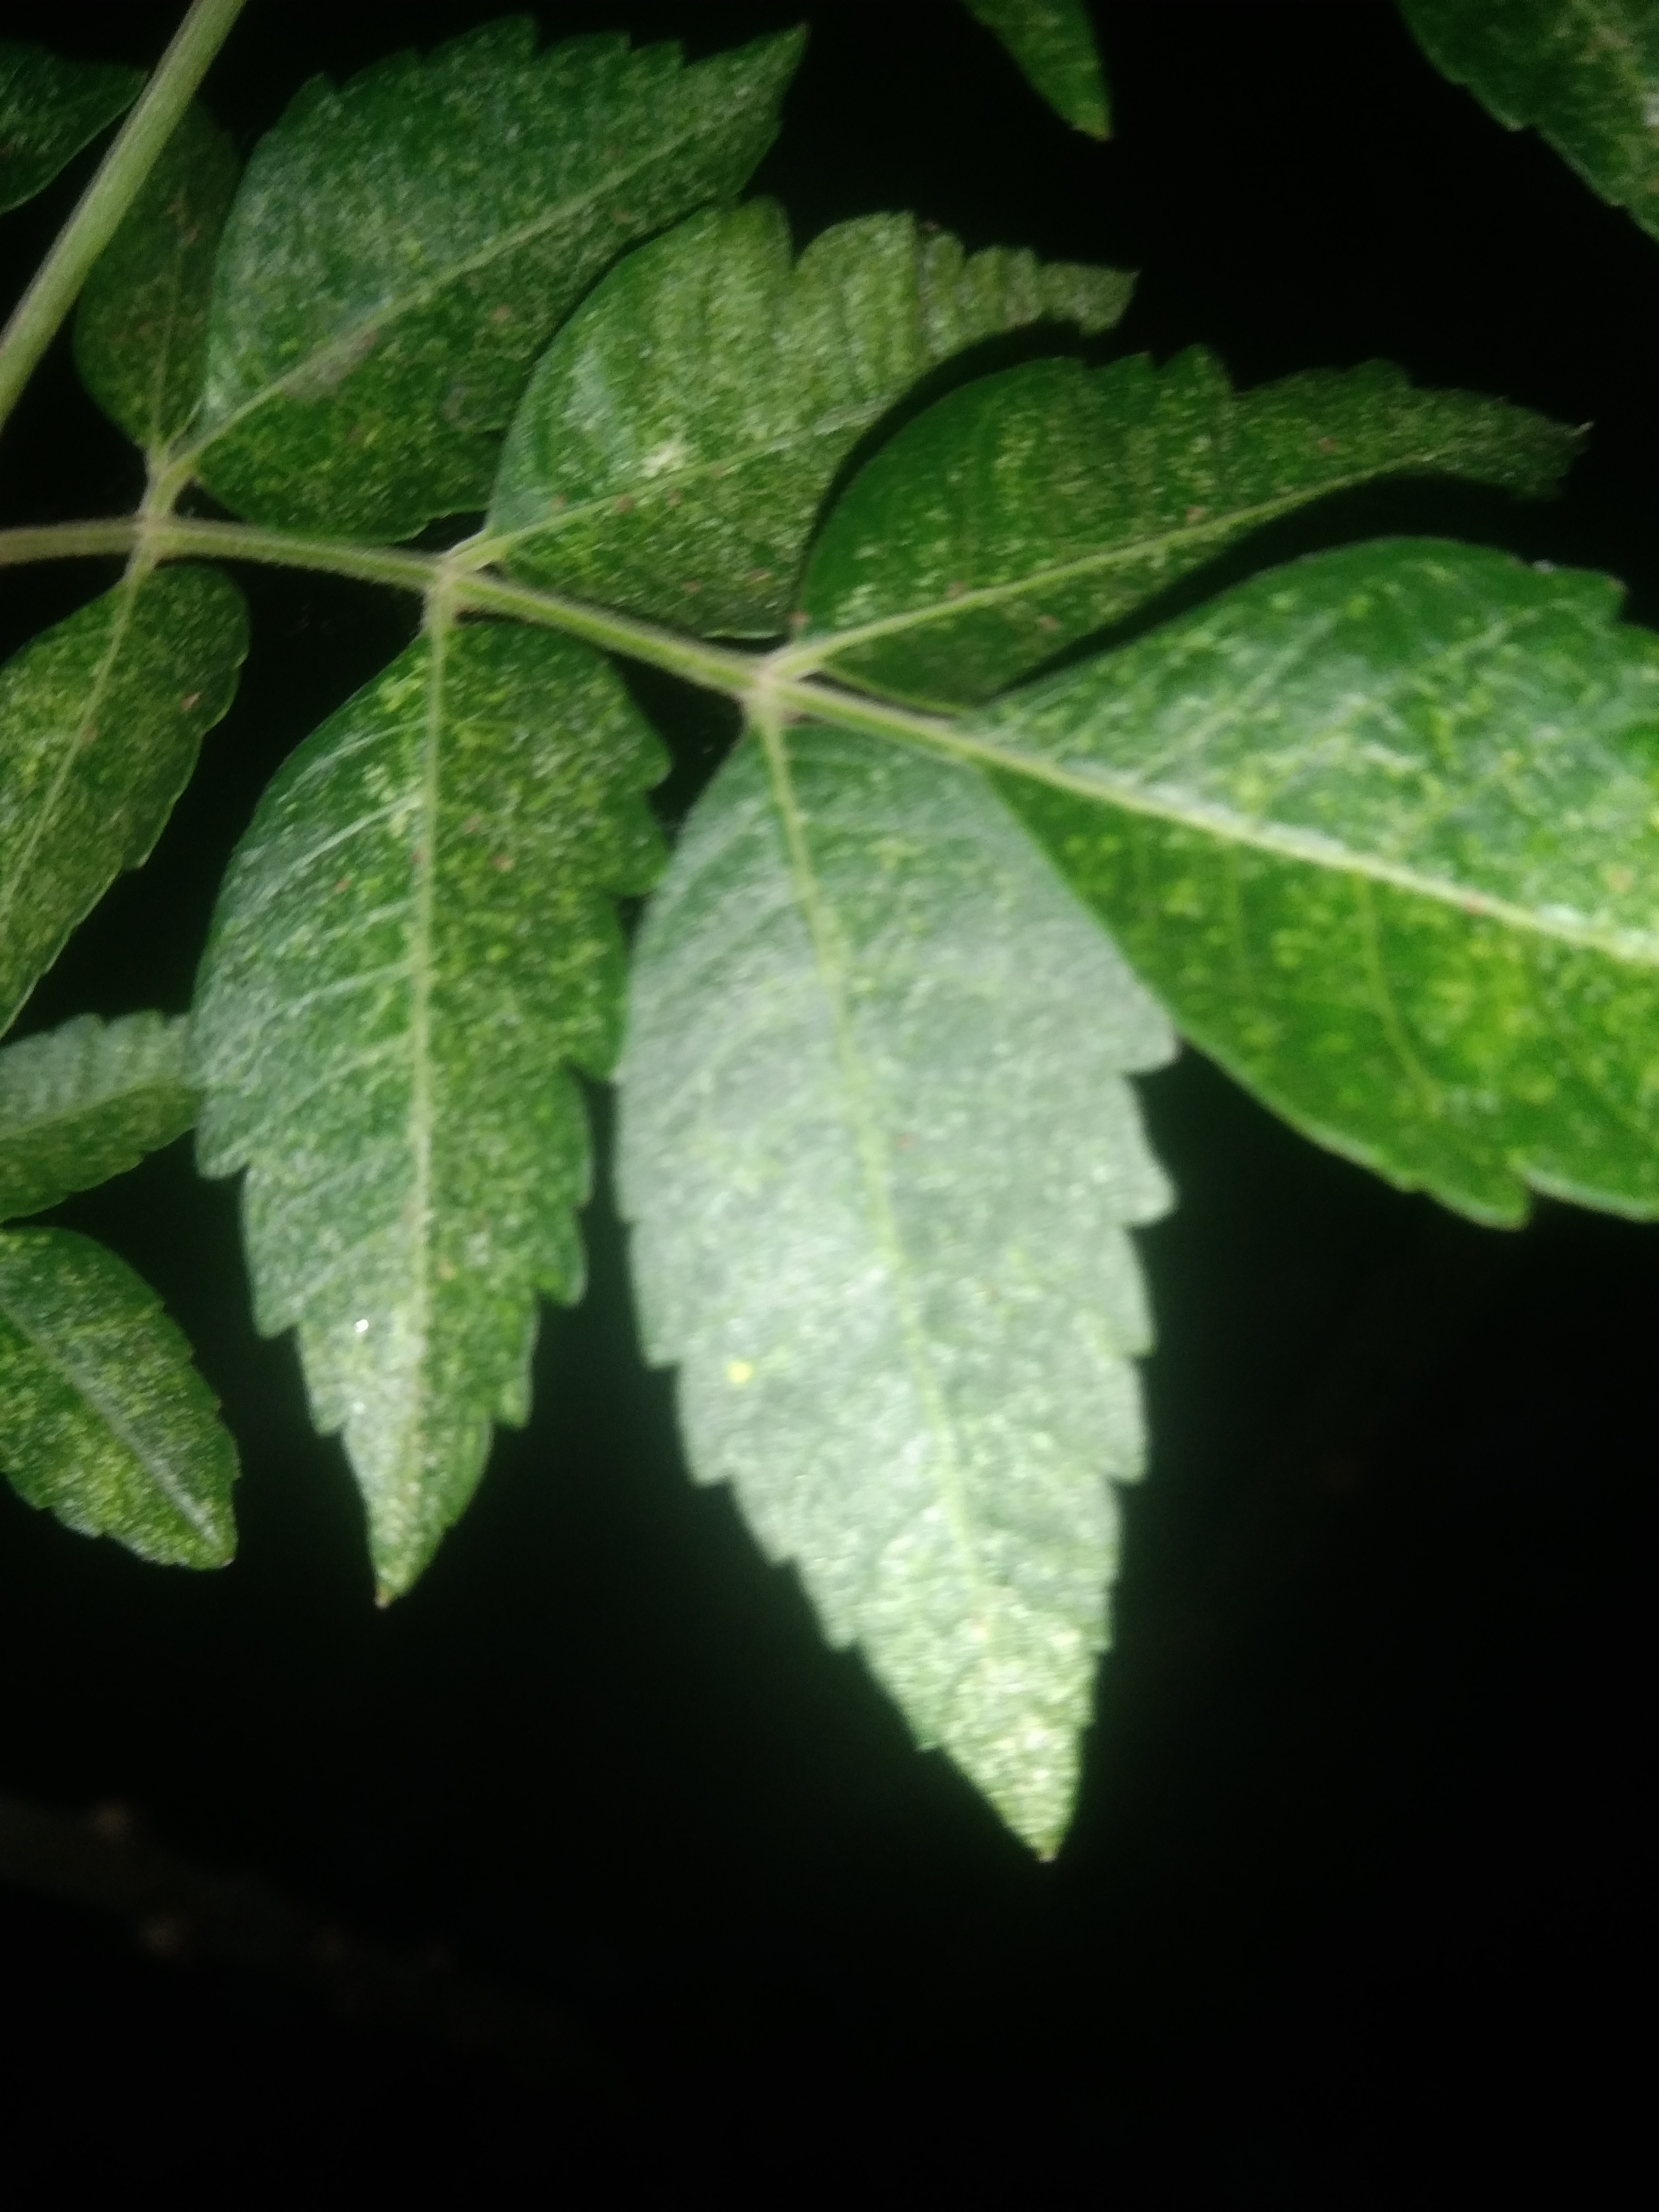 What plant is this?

neem
